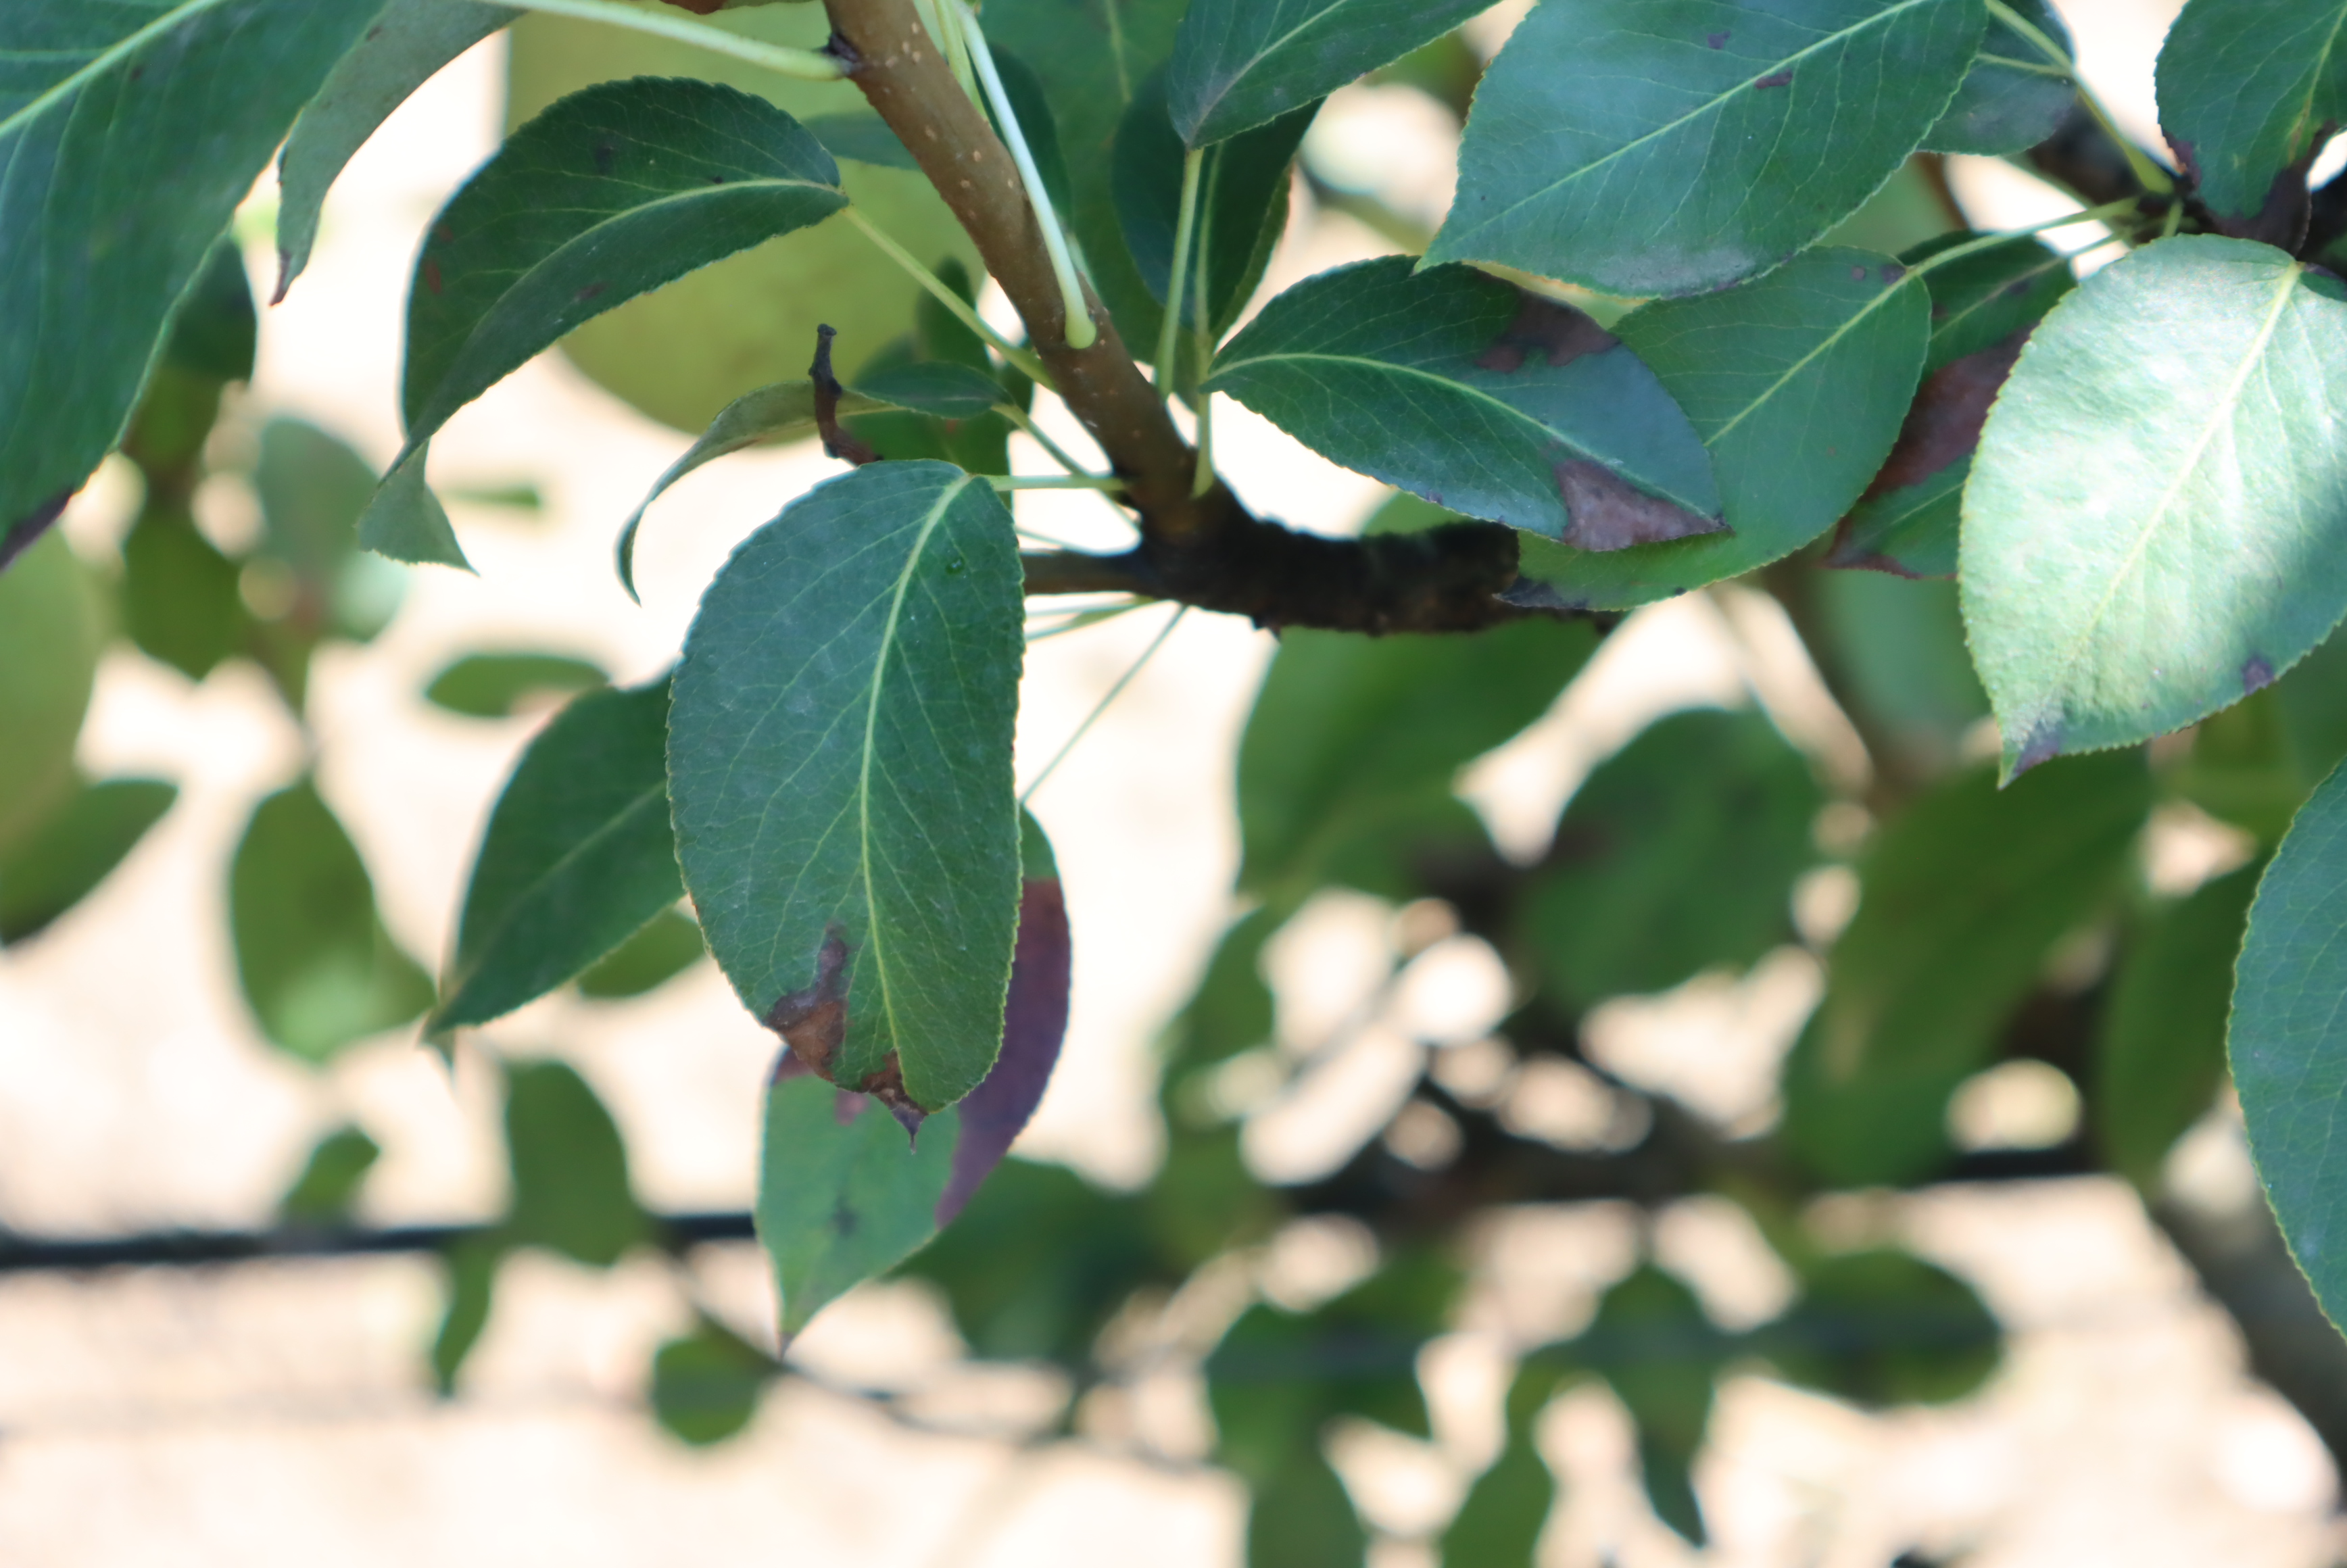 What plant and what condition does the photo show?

pear, chemical damage
